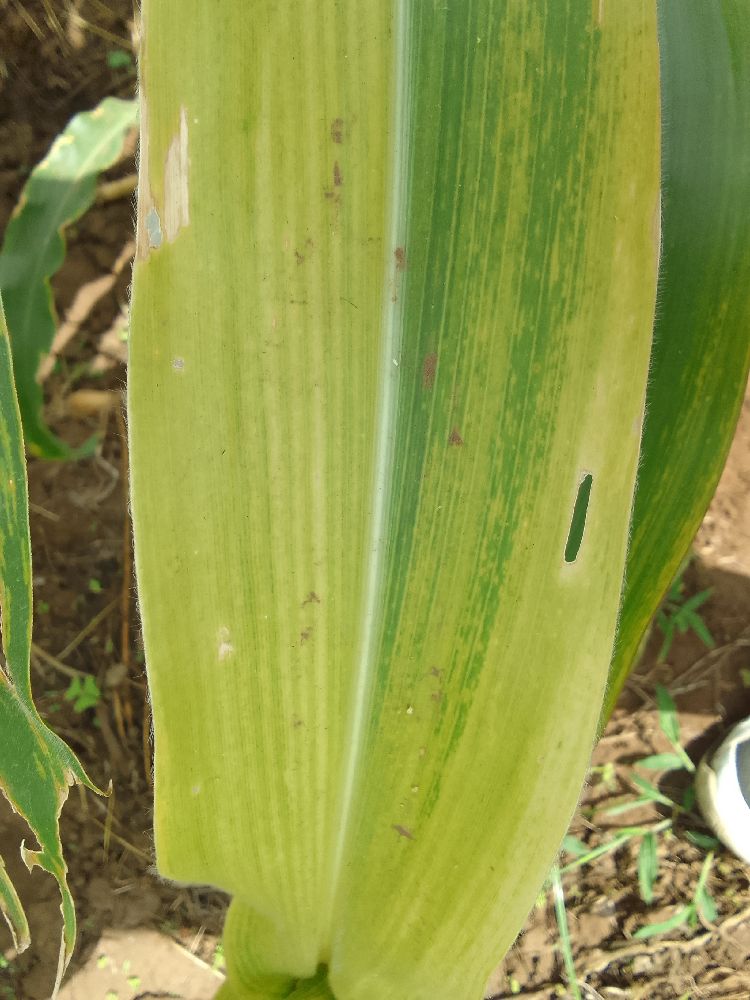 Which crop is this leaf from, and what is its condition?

maize, maize lethal necrosis
